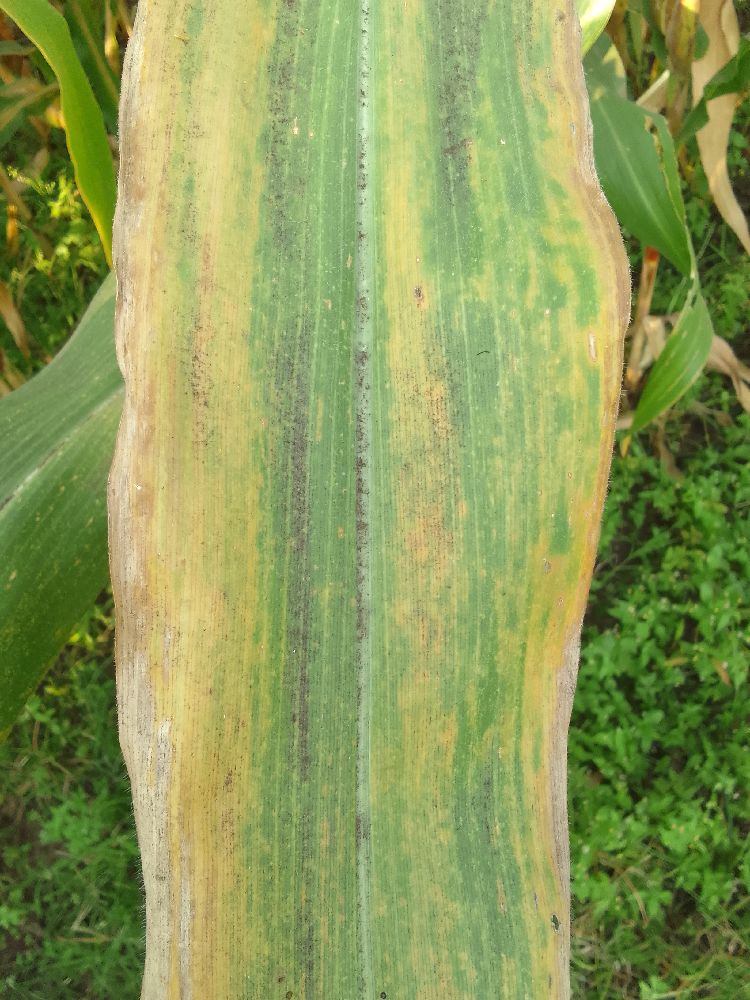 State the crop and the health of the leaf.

maize, maize lethal necrosis
